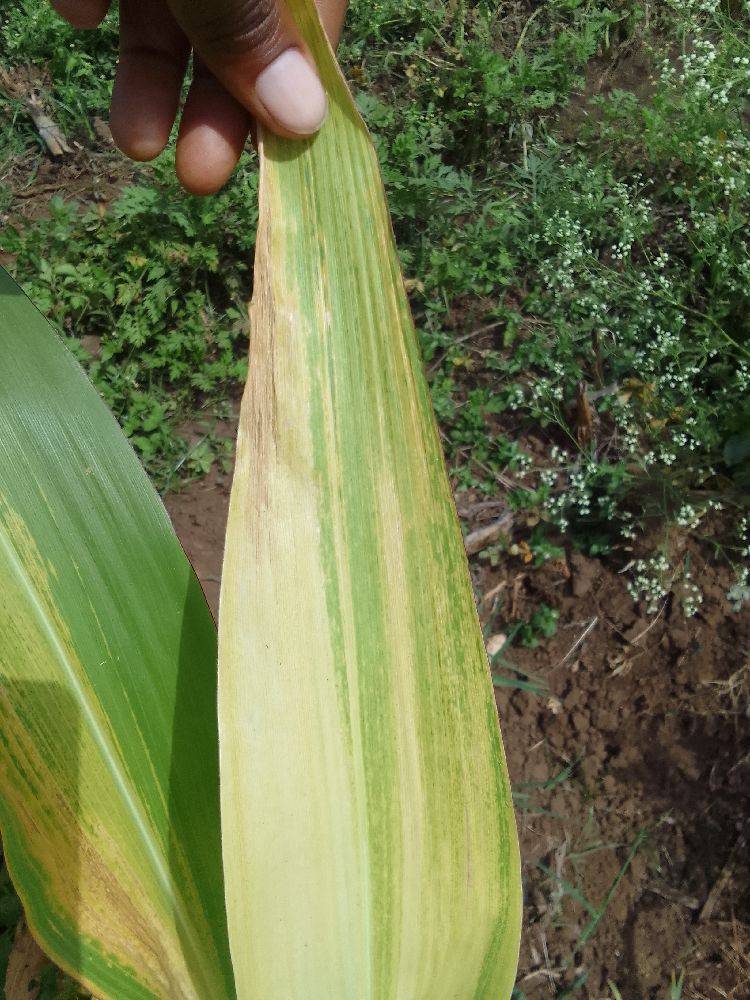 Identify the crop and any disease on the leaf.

maize, maize lethal necrosis
